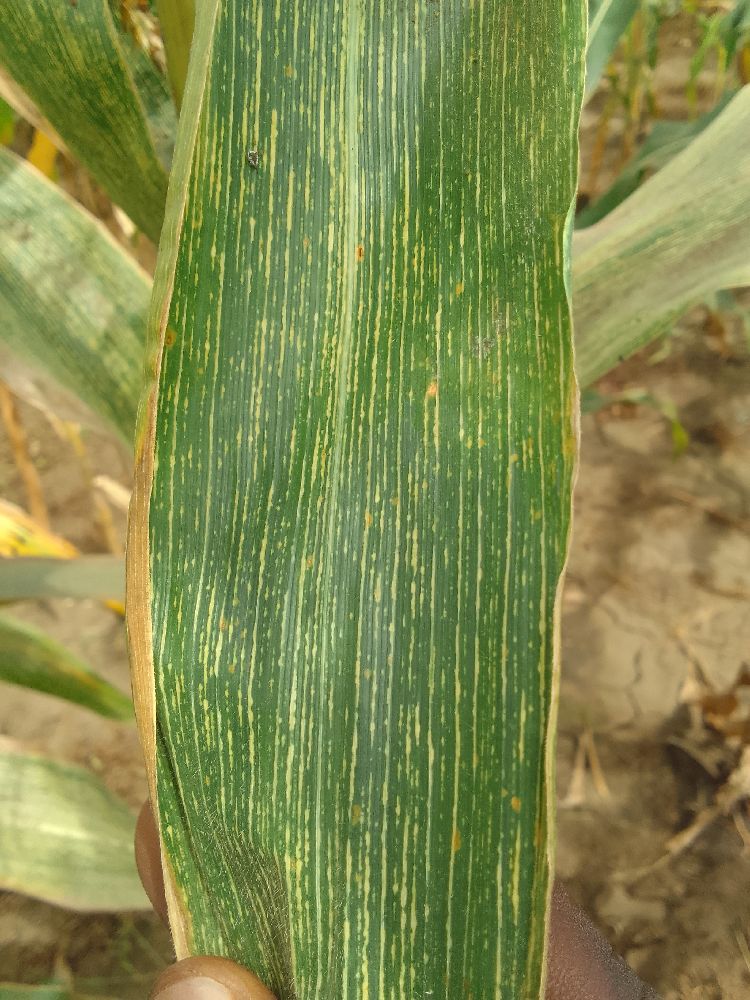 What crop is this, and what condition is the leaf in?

maize, maize streak virus
